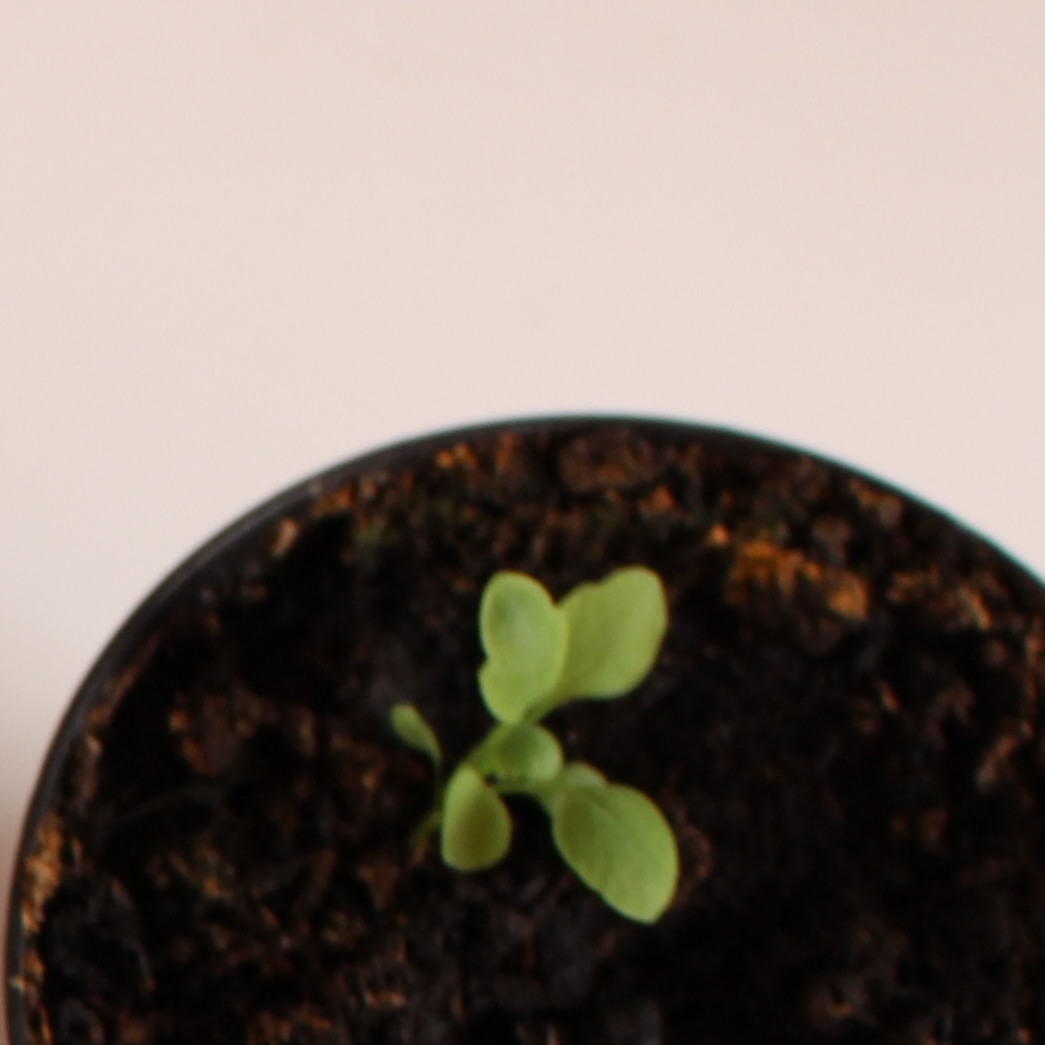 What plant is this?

Papaver rhoeas
